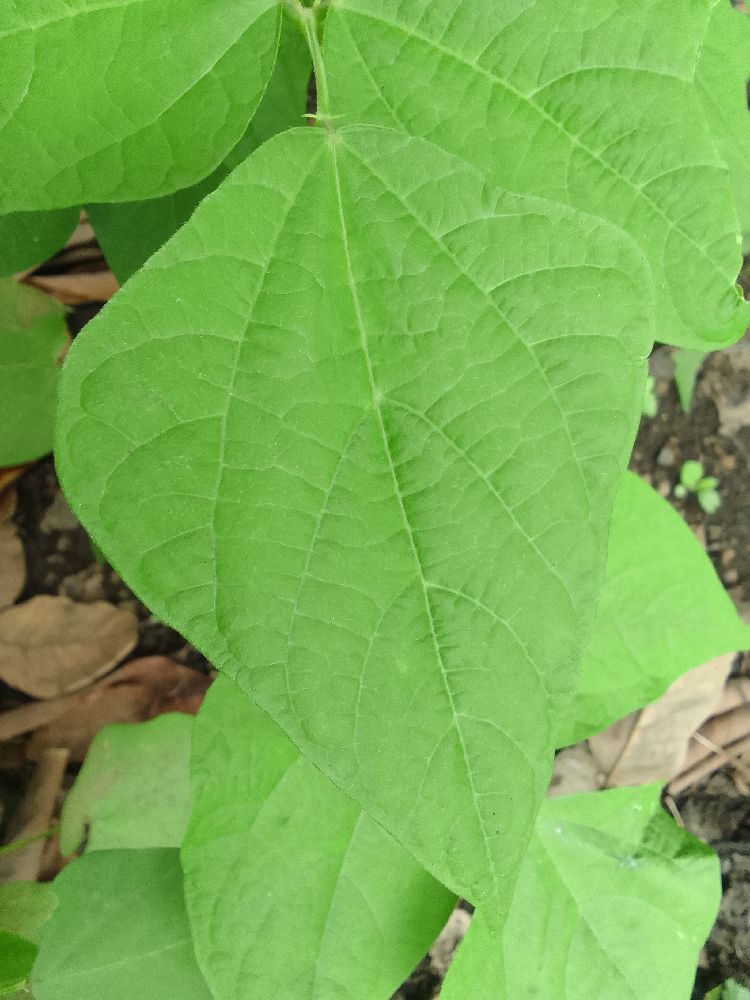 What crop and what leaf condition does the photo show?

common bean, healthy
